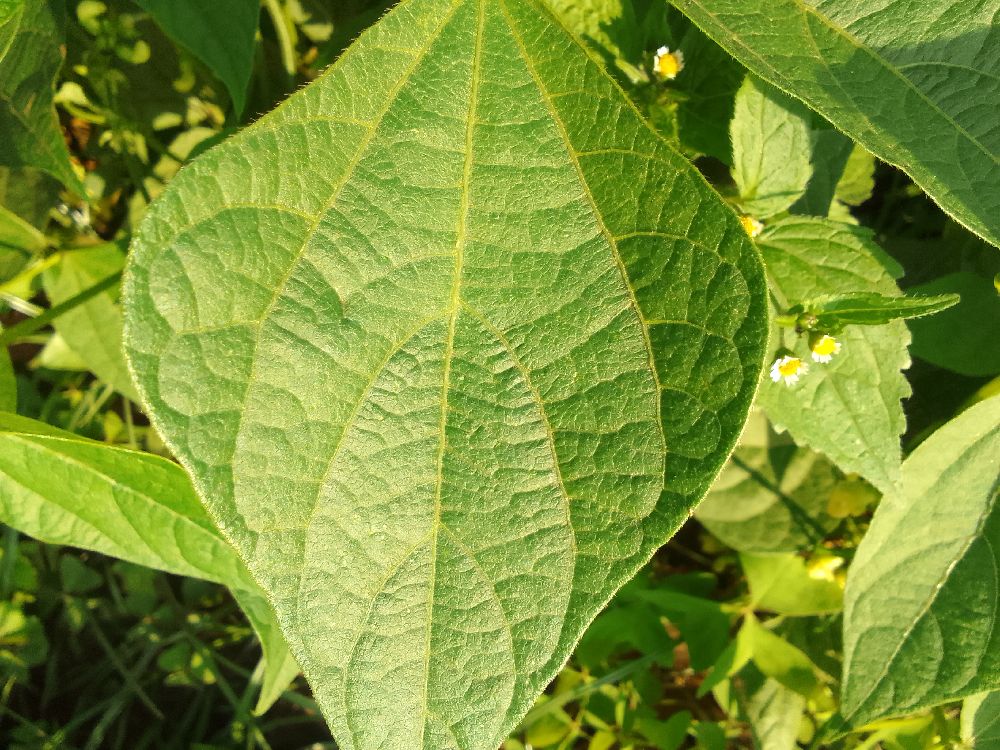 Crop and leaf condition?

common bean, healthy
